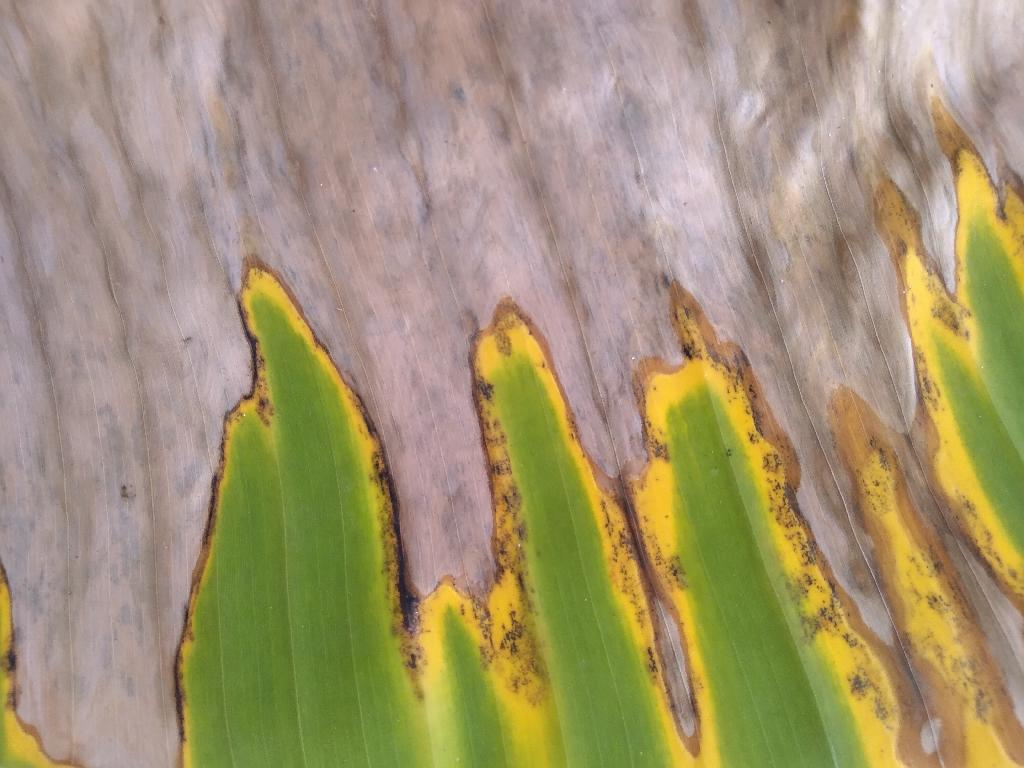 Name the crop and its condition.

banana, black sigatoka
